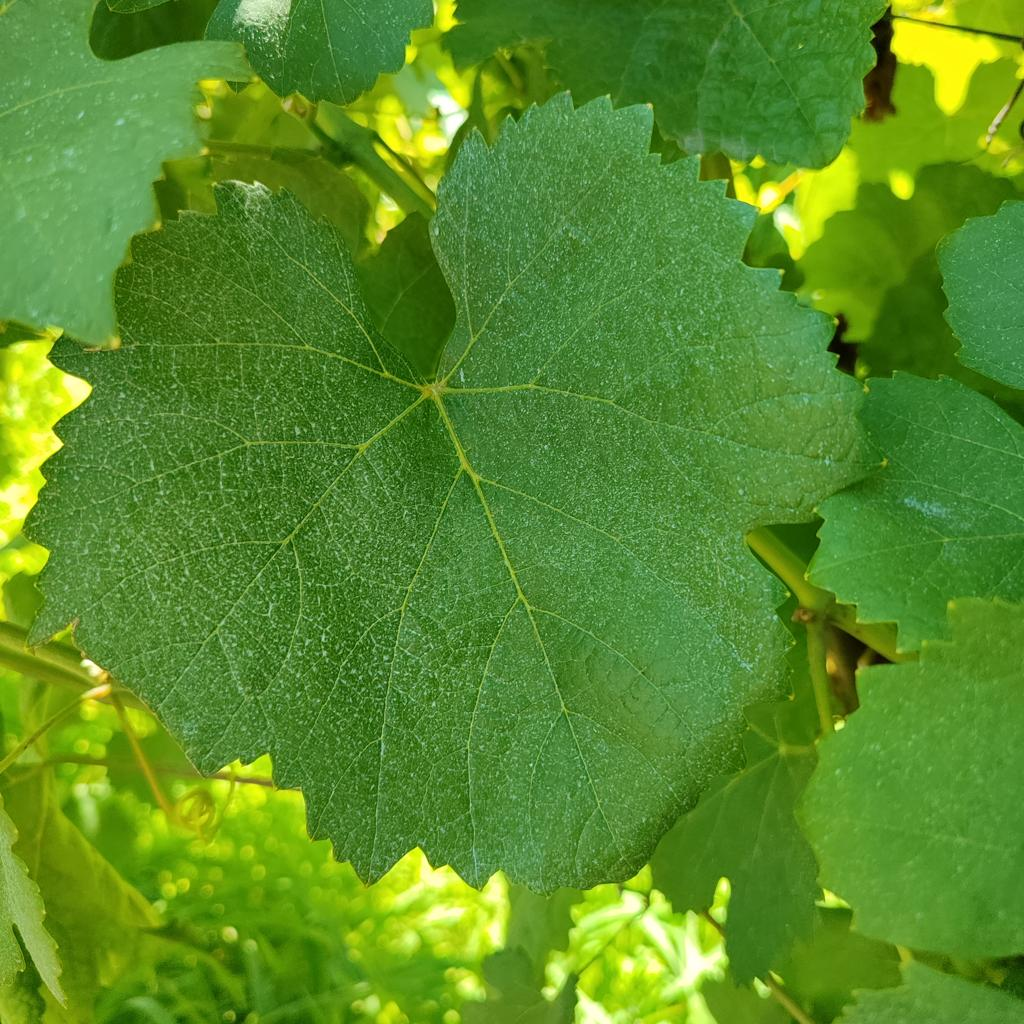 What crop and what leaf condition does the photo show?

grapevine, healthy
